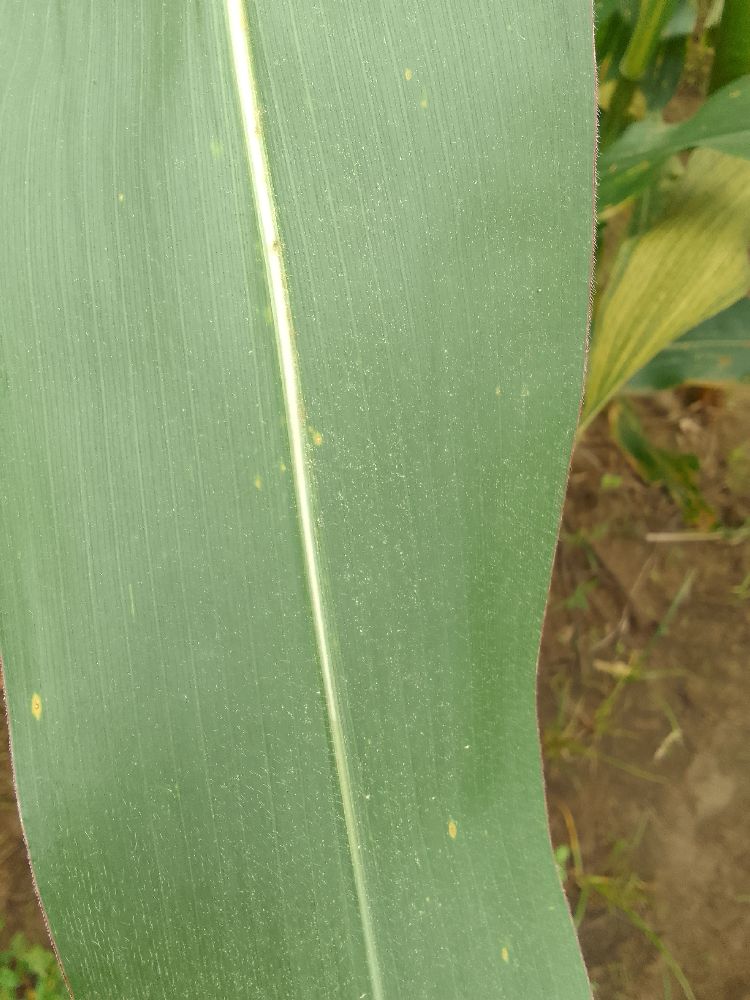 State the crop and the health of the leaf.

maize, healthy
